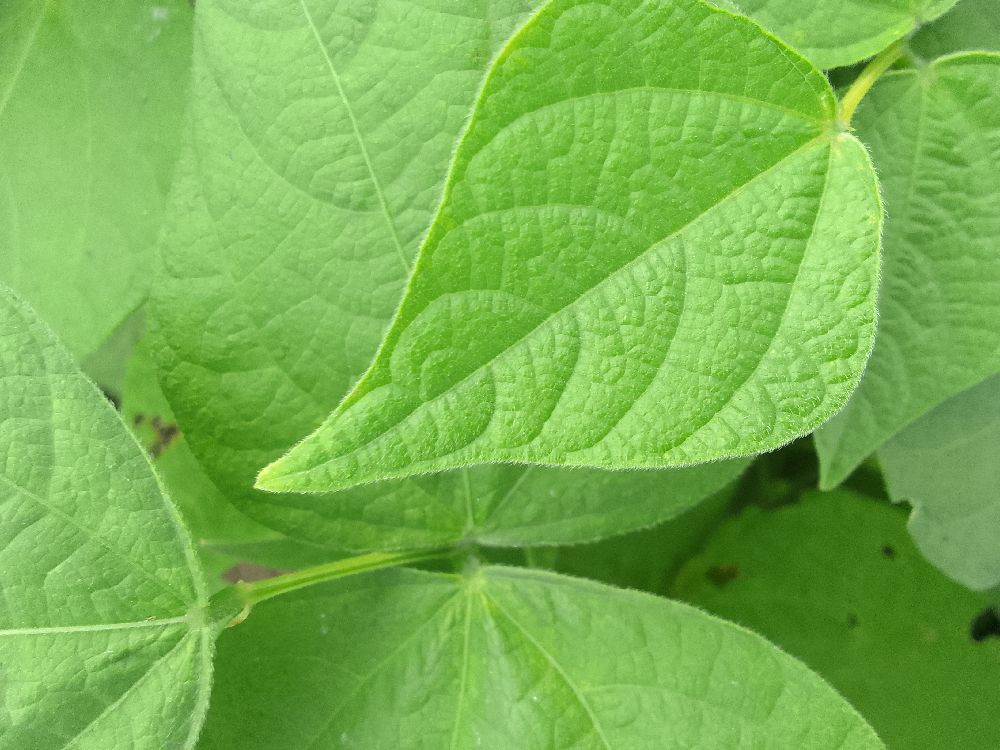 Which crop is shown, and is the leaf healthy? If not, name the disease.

common bean, healthy
